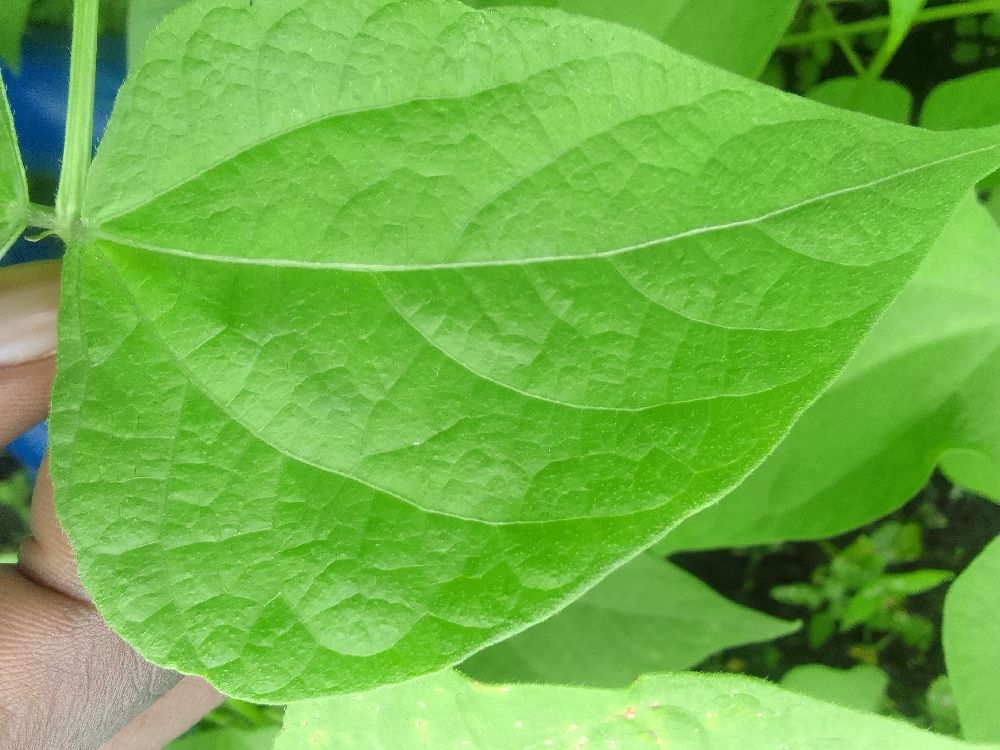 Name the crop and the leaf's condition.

common bean, healthy
